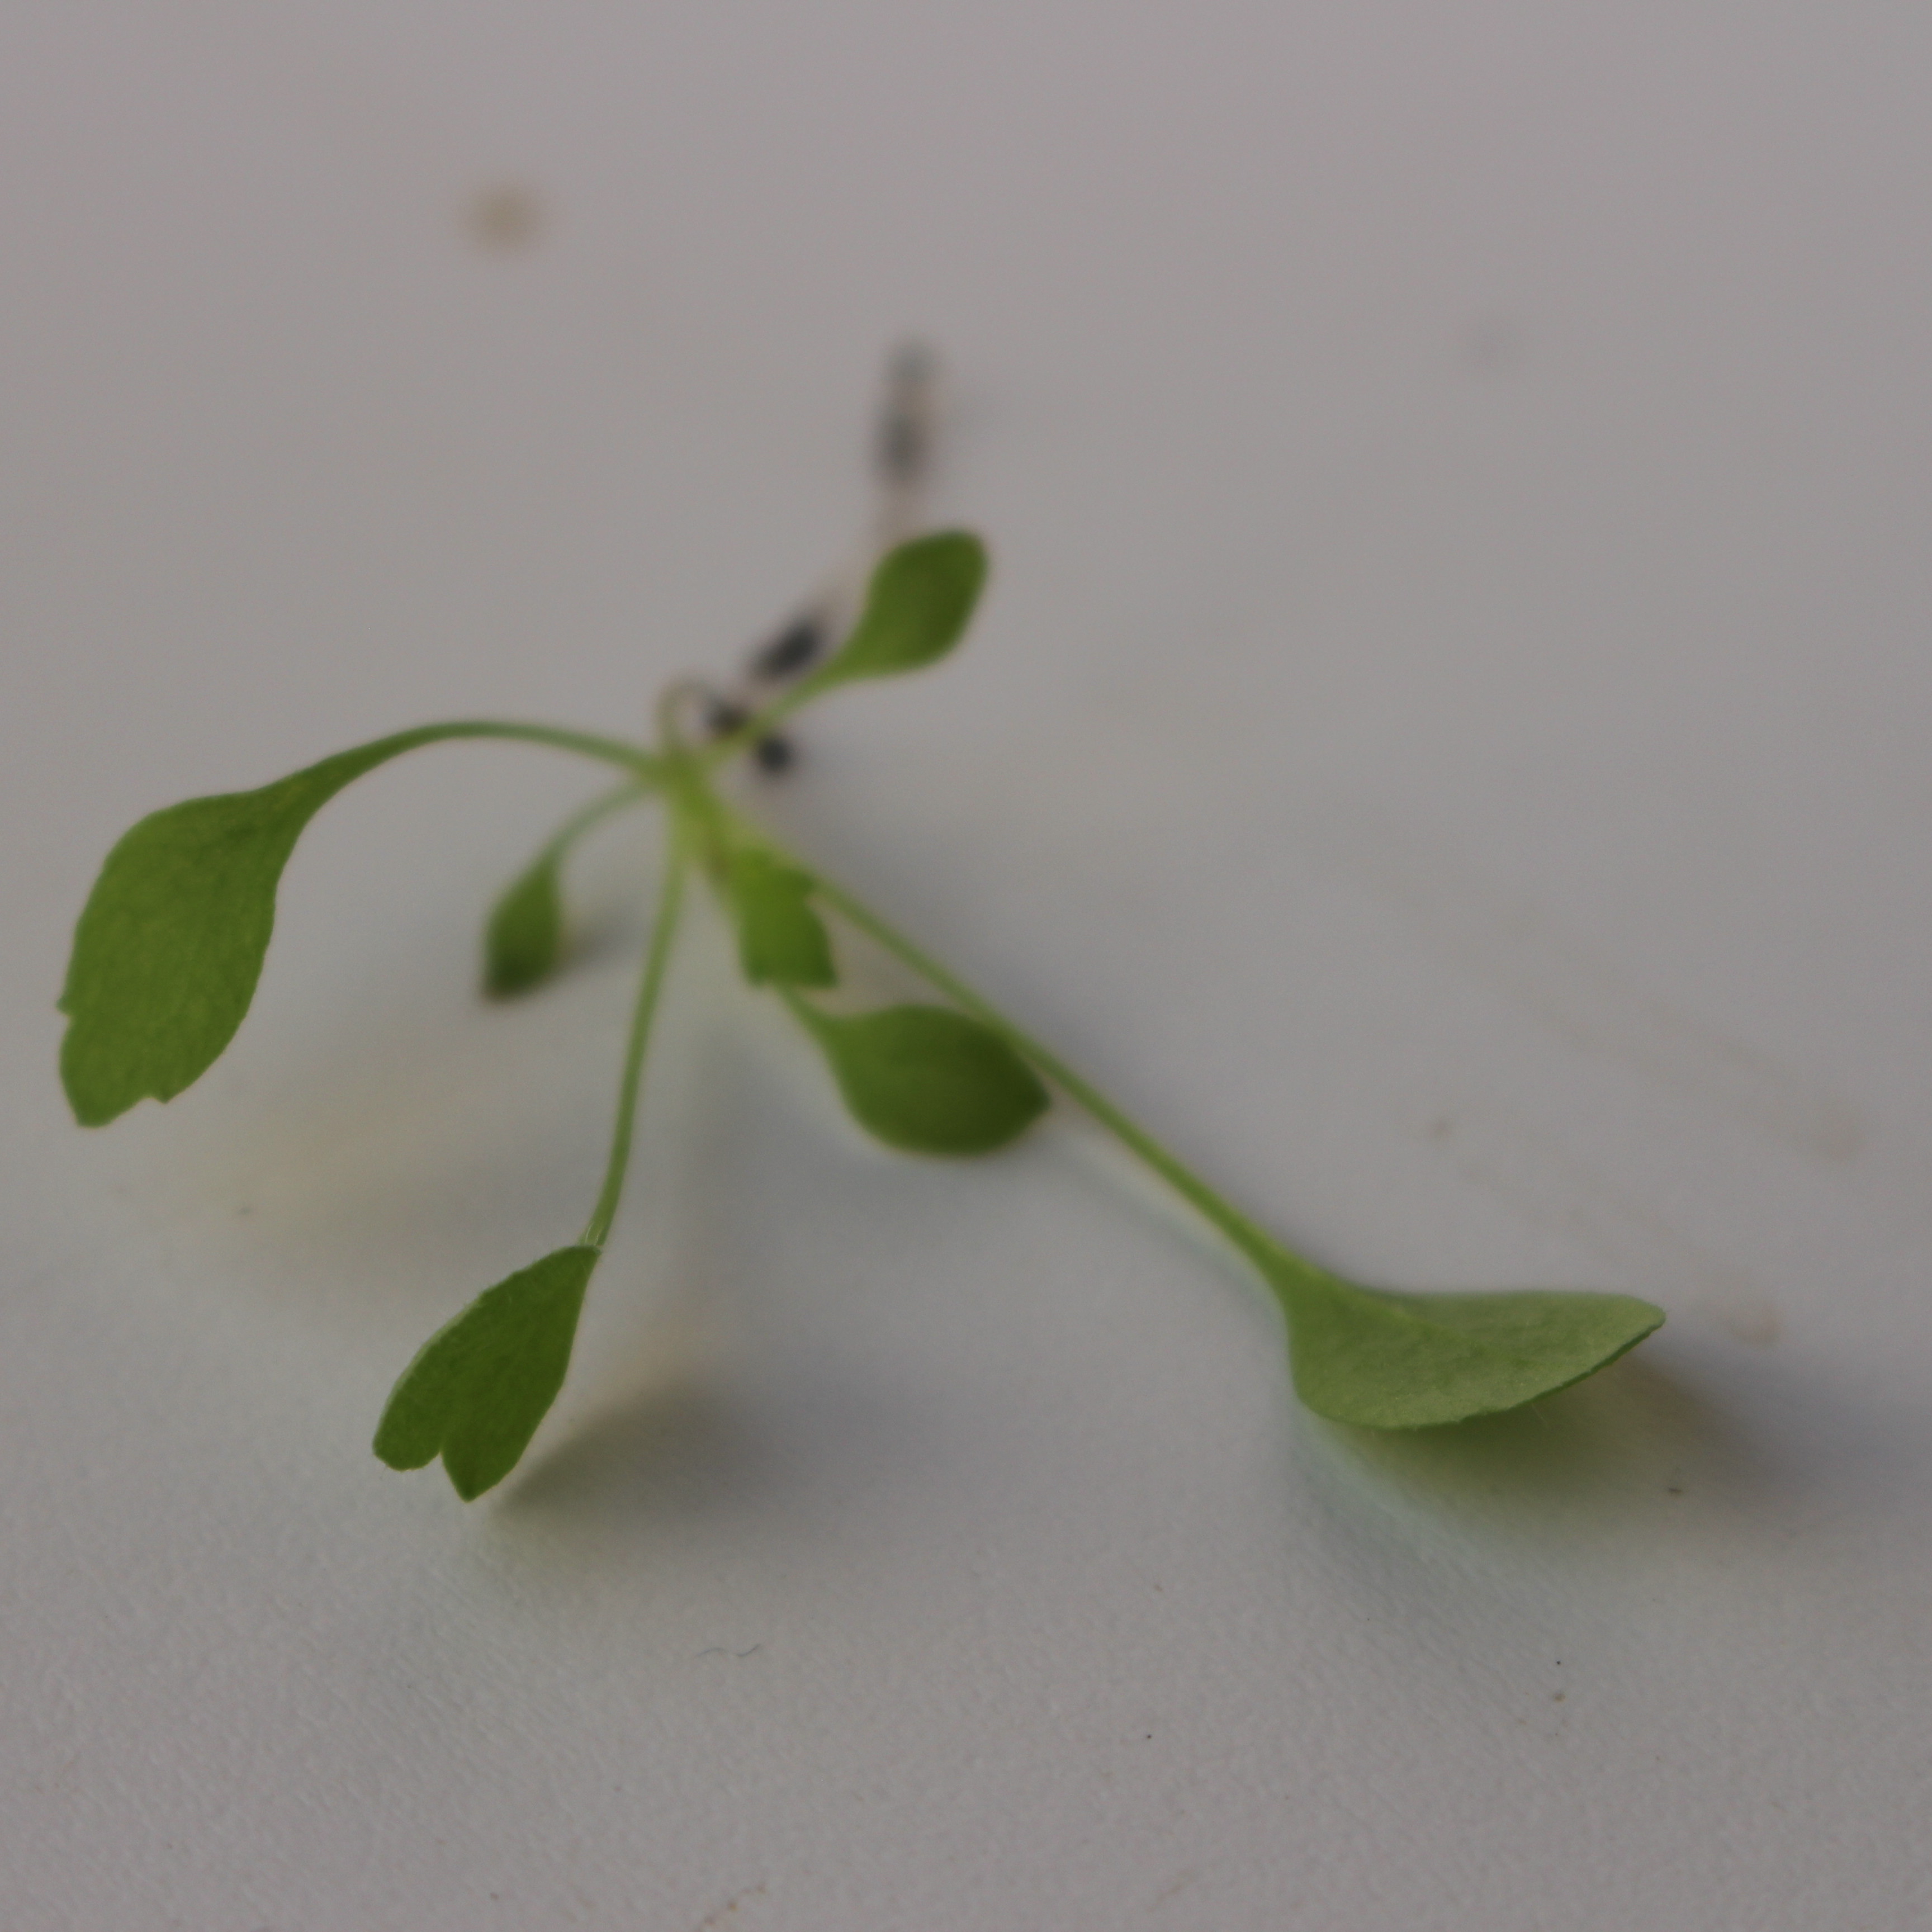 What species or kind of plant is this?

Papaver rhoeas
